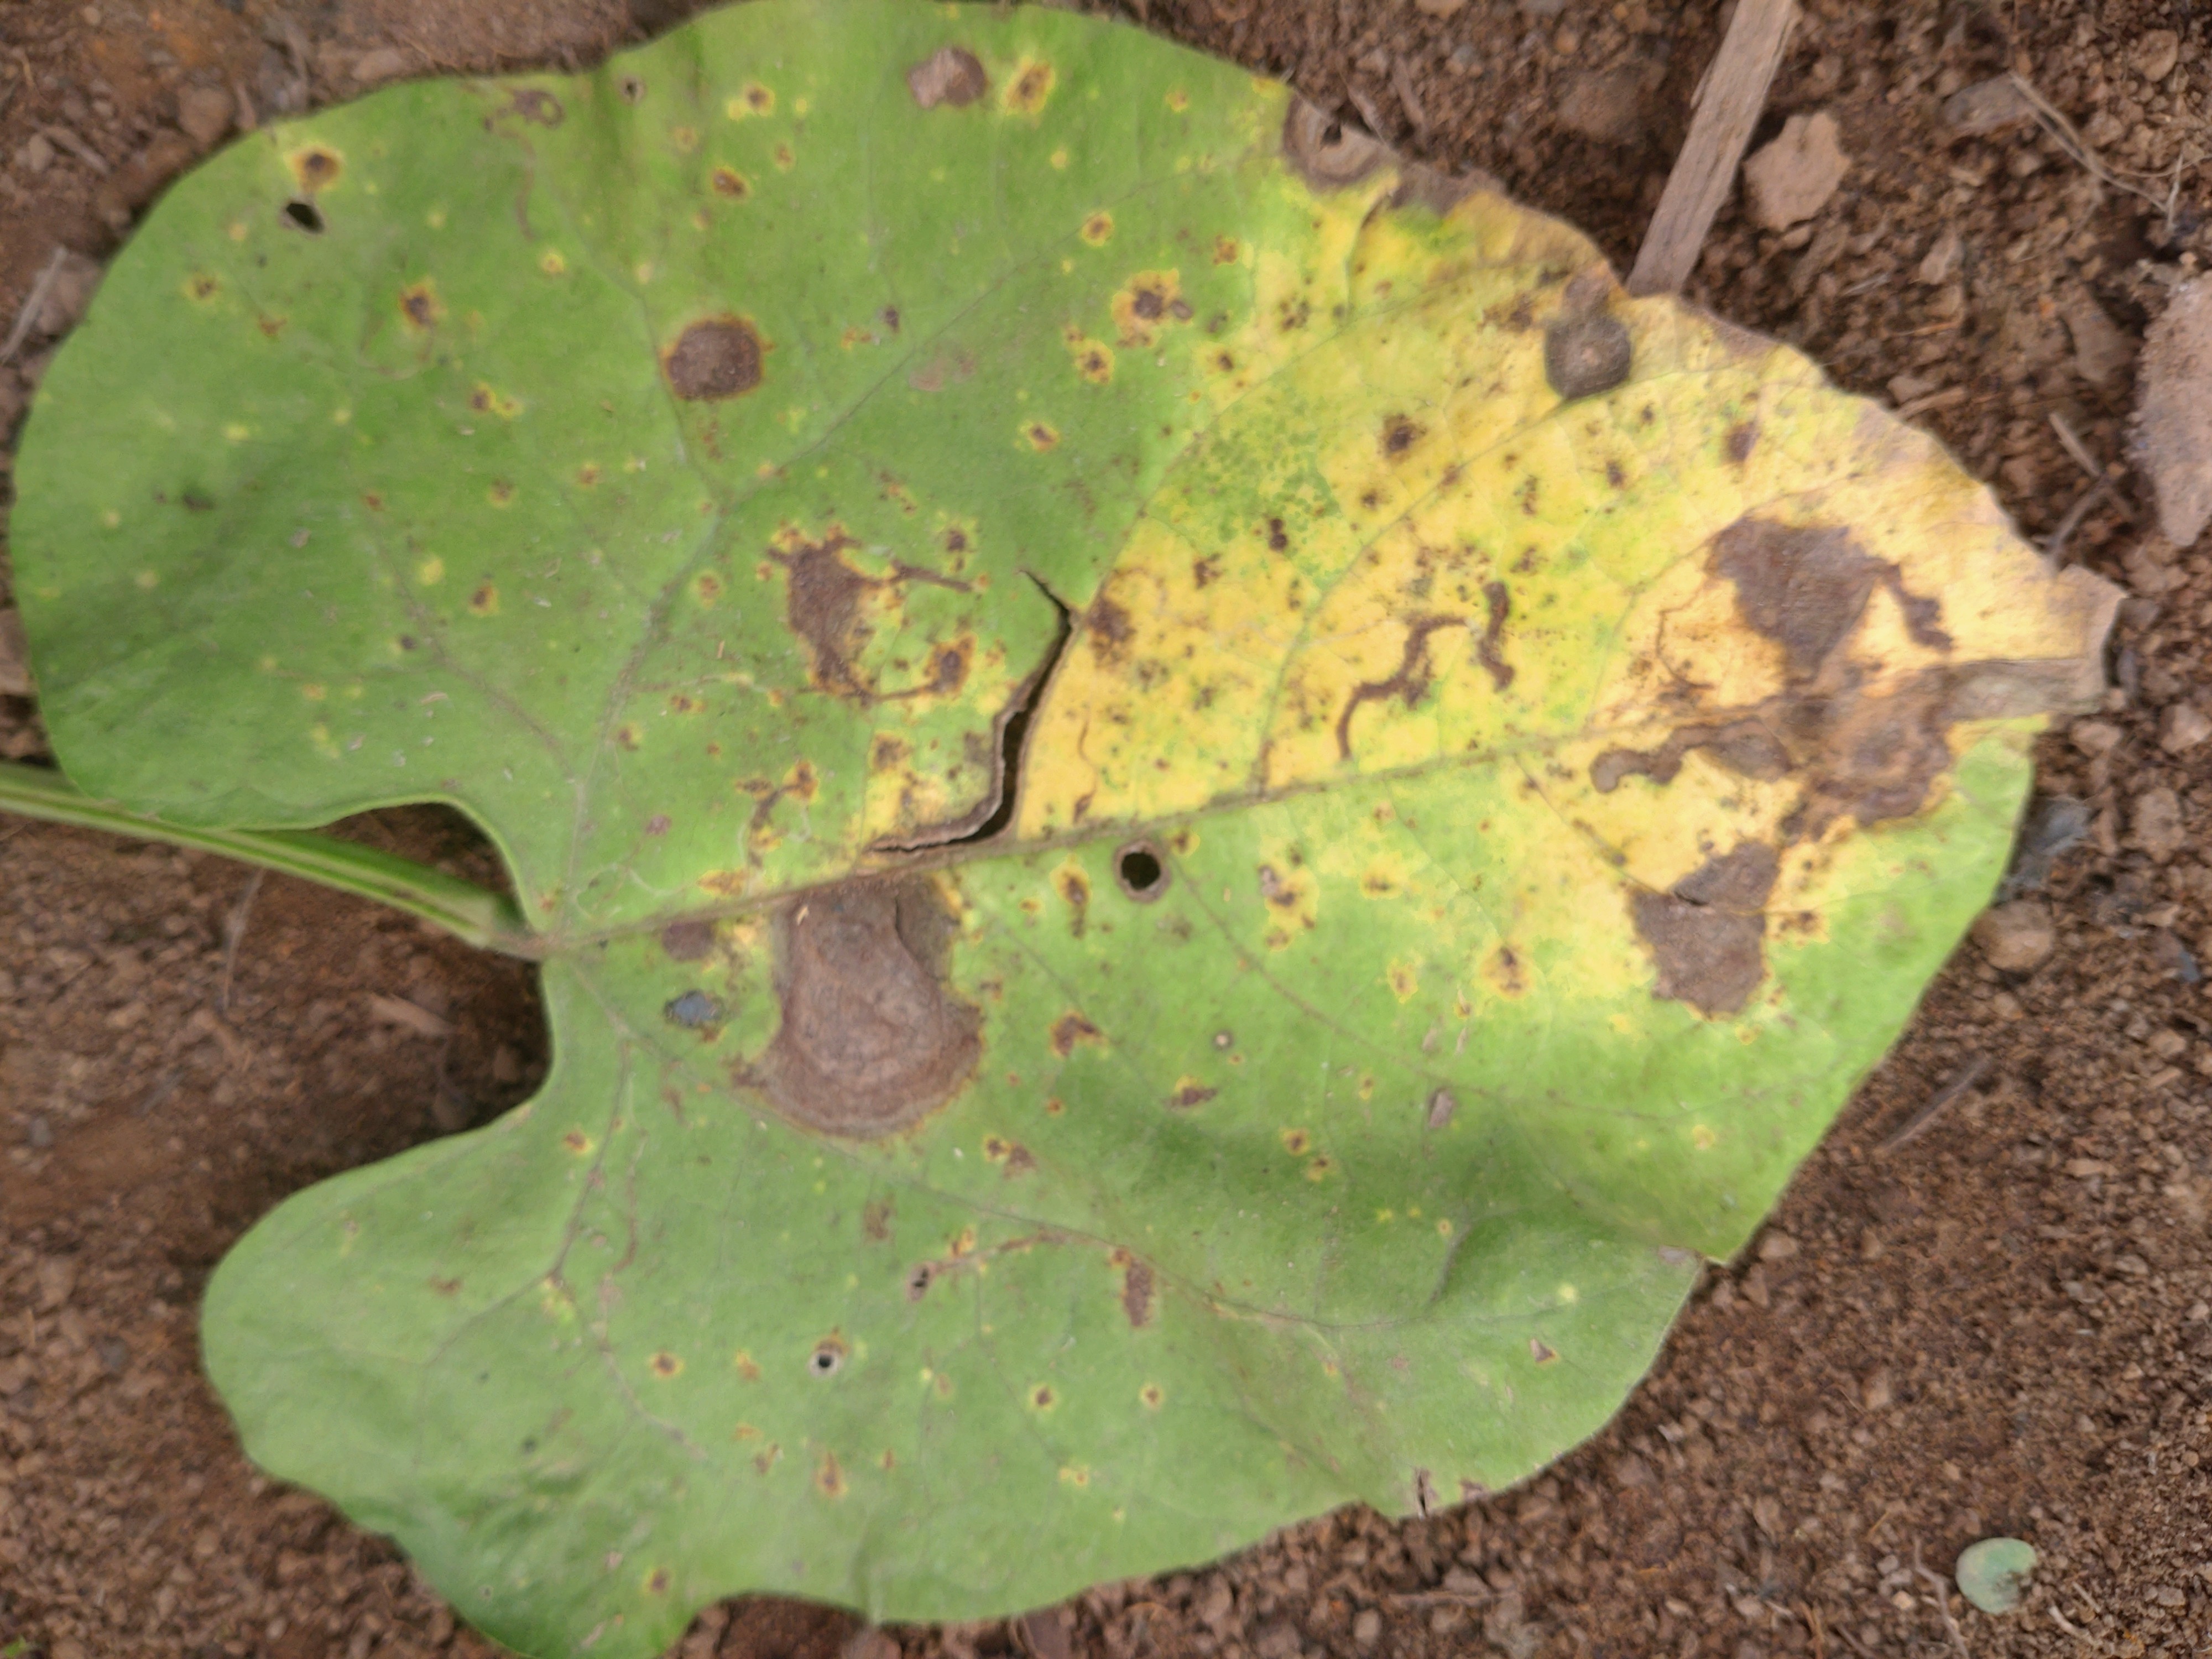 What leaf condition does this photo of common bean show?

rust
